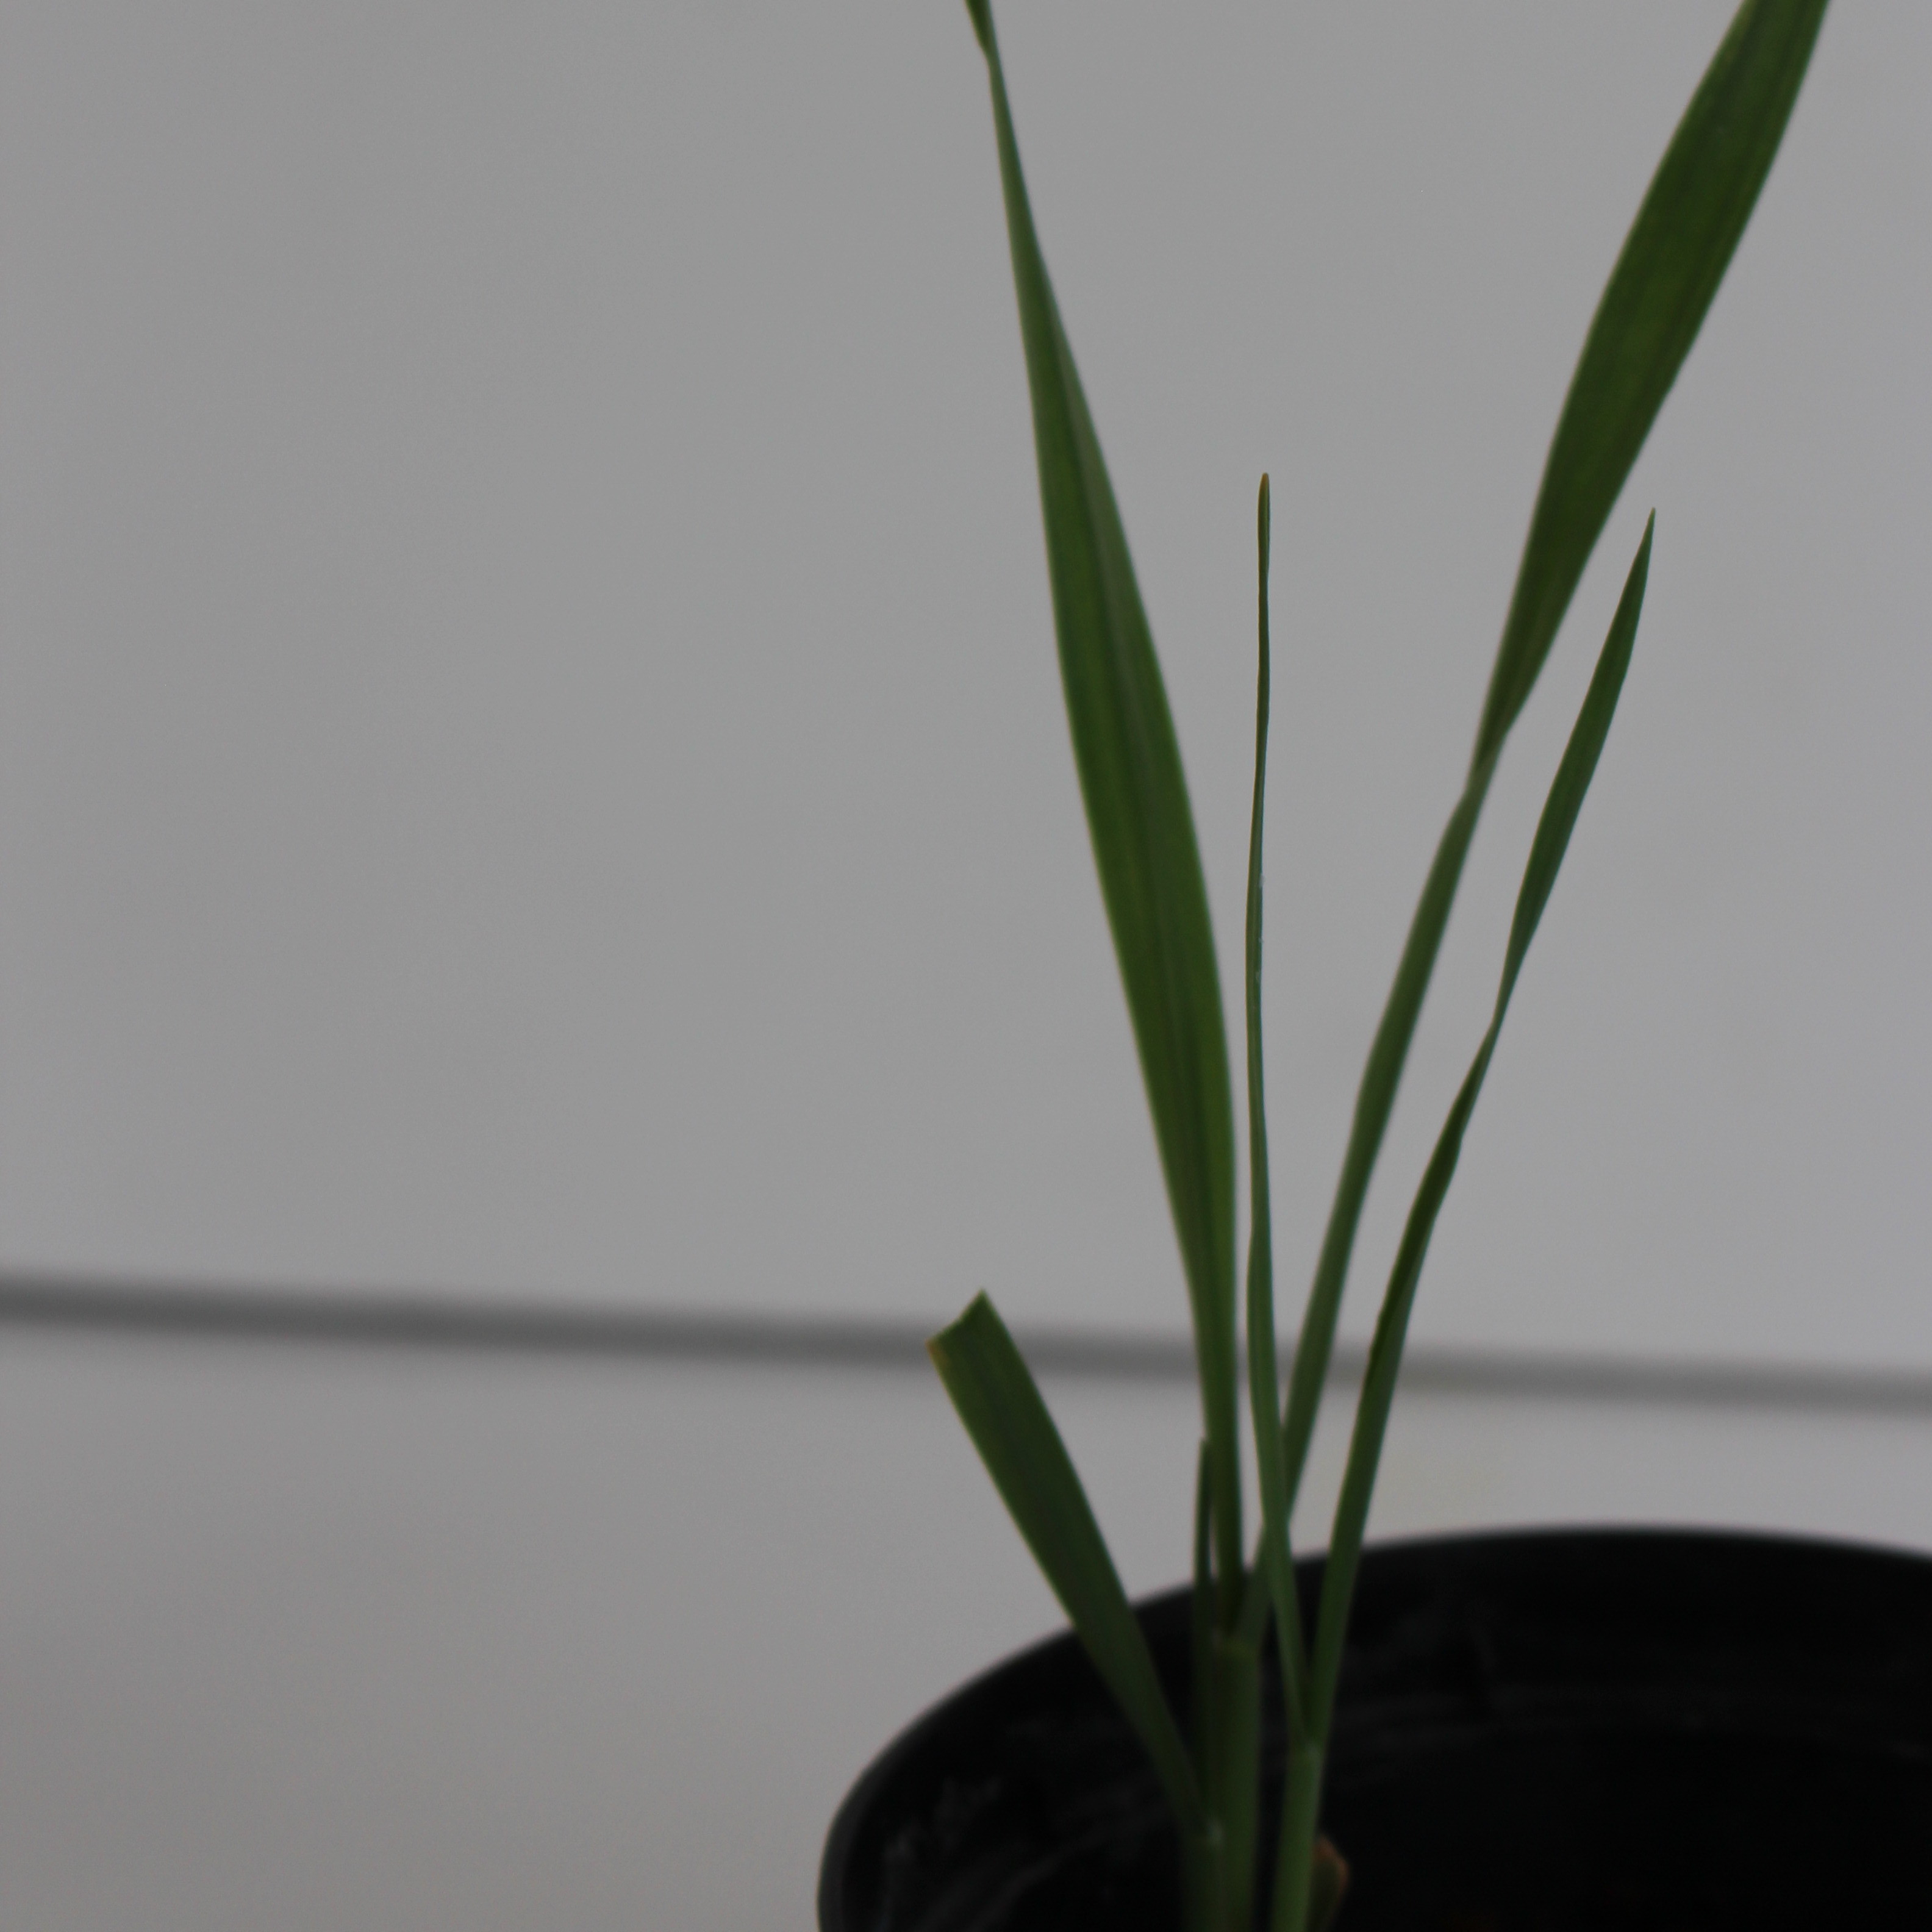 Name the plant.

Avena sterilis
